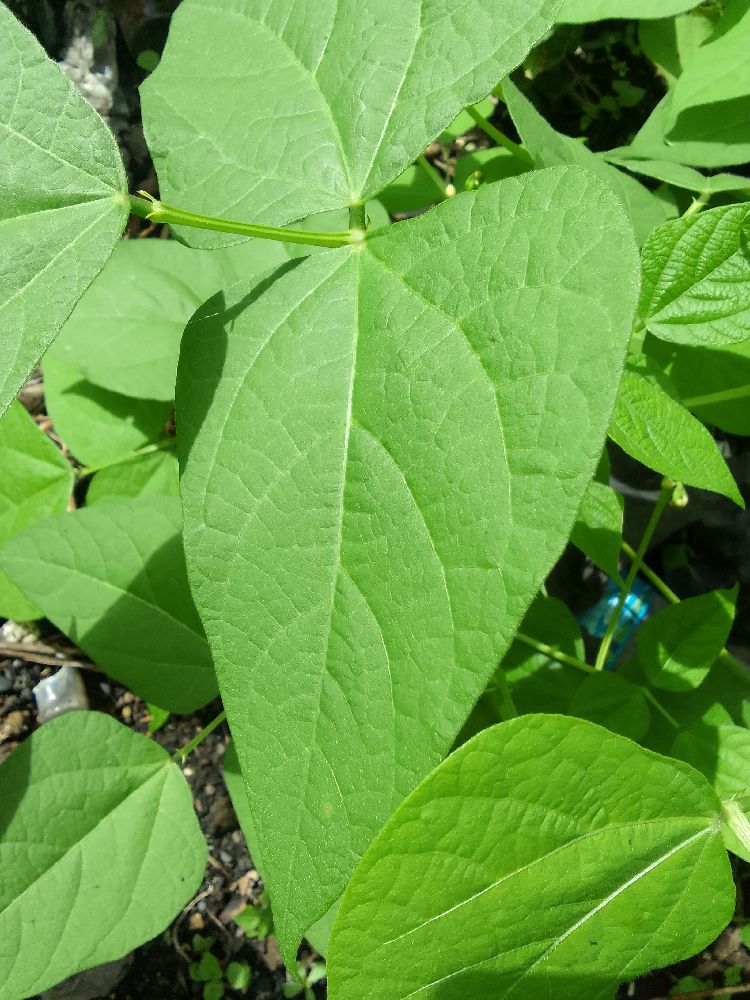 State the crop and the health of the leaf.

common bean, healthy
